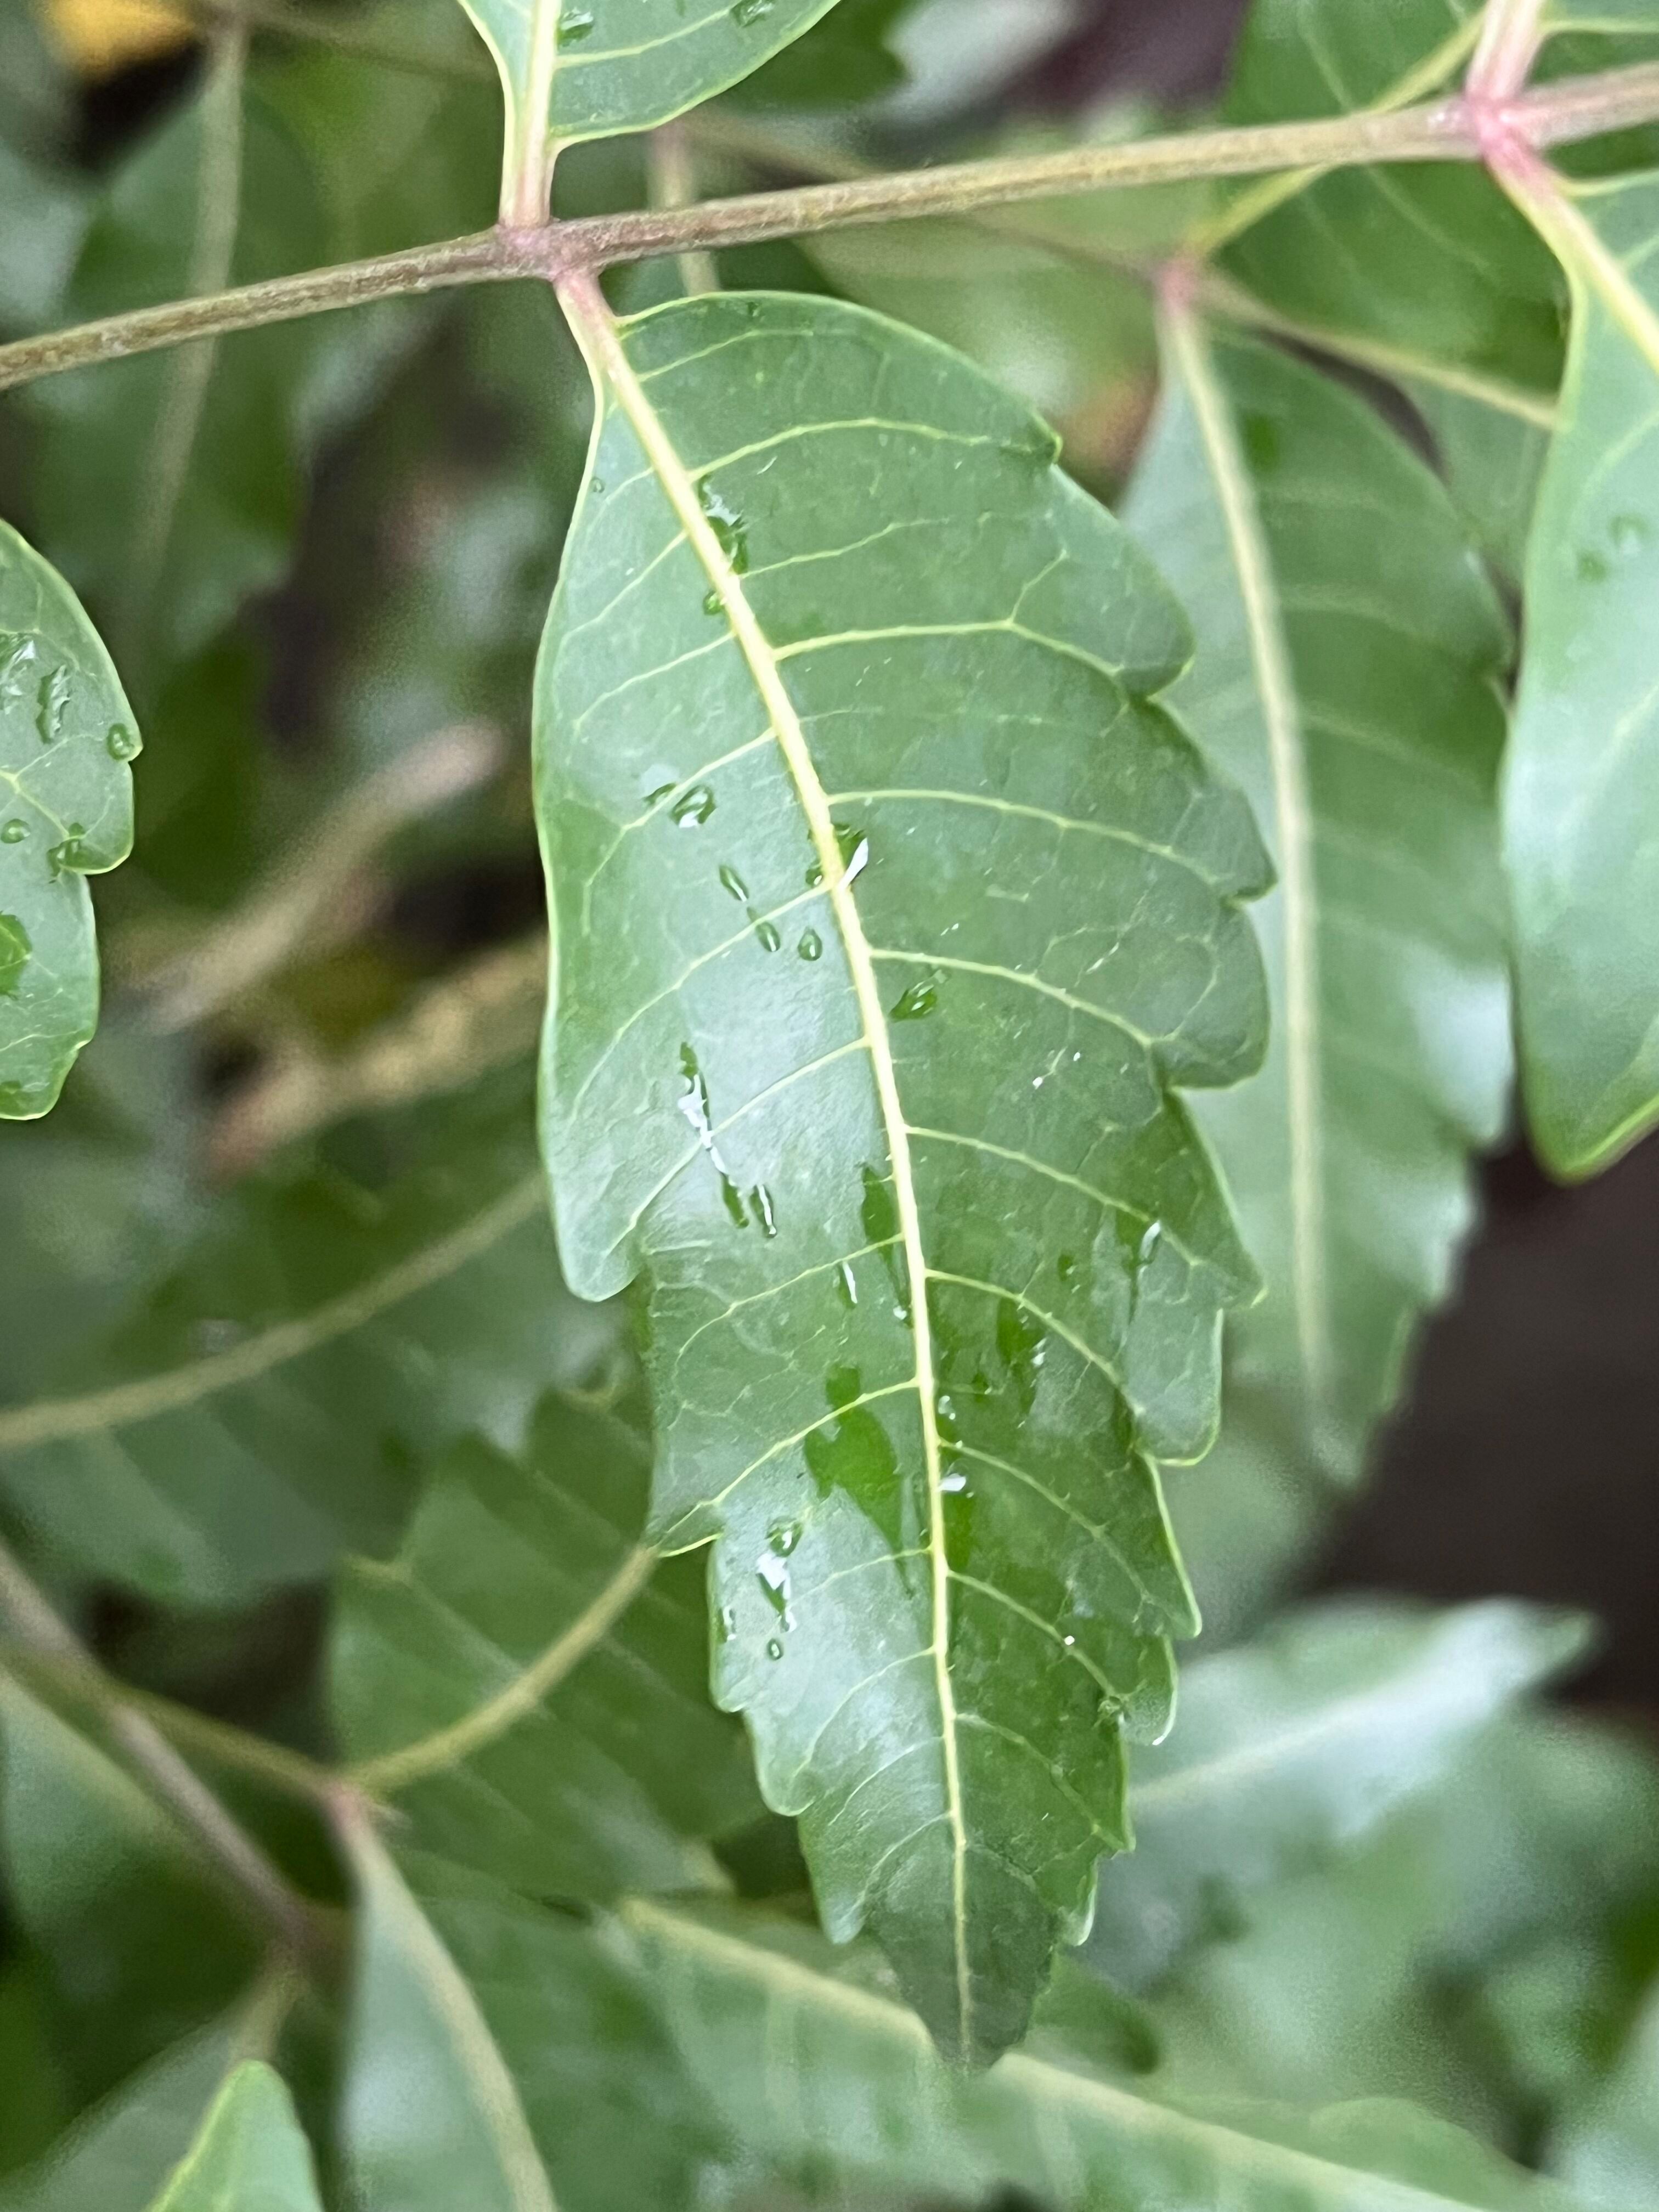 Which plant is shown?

neem
